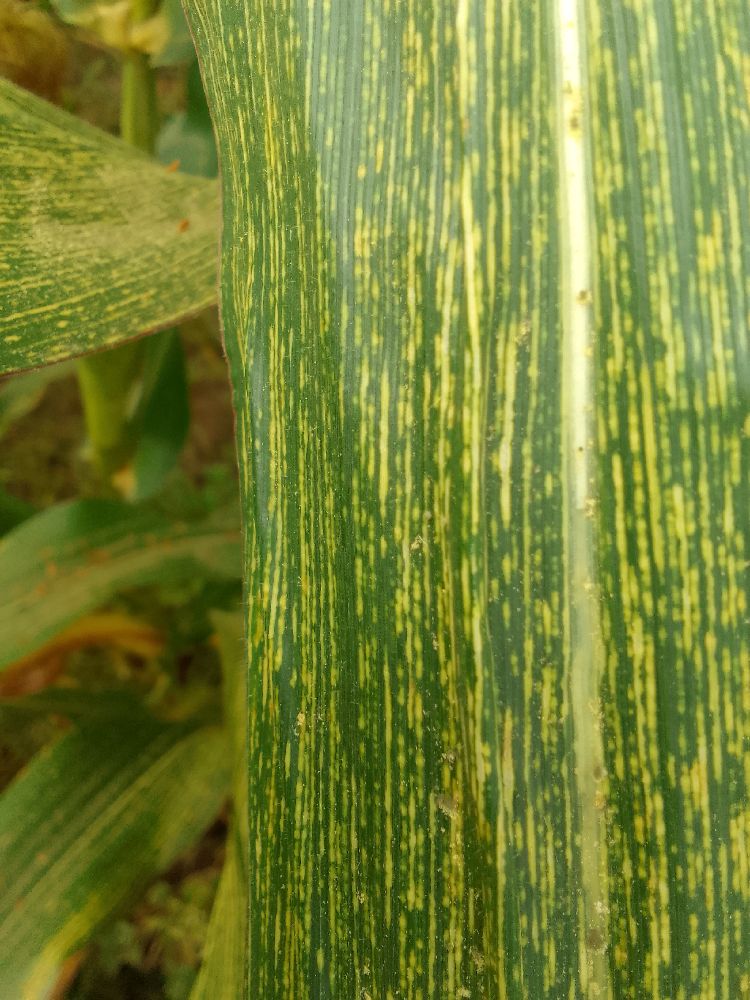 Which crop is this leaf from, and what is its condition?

maize, maize streak virus
